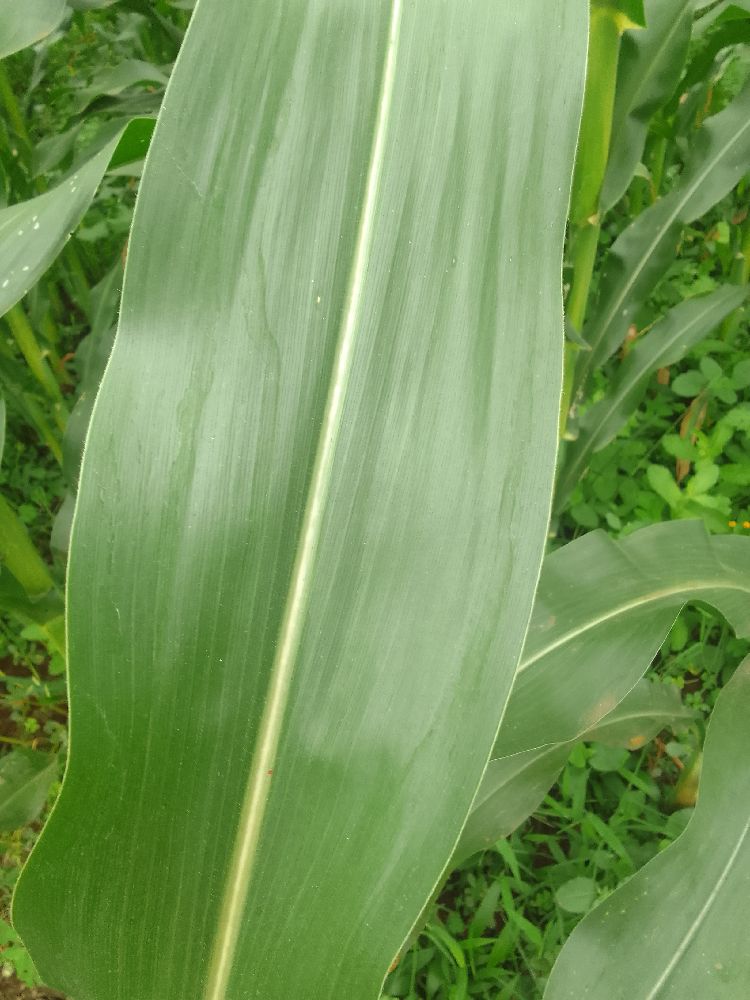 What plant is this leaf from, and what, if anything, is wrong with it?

maize, healthy
